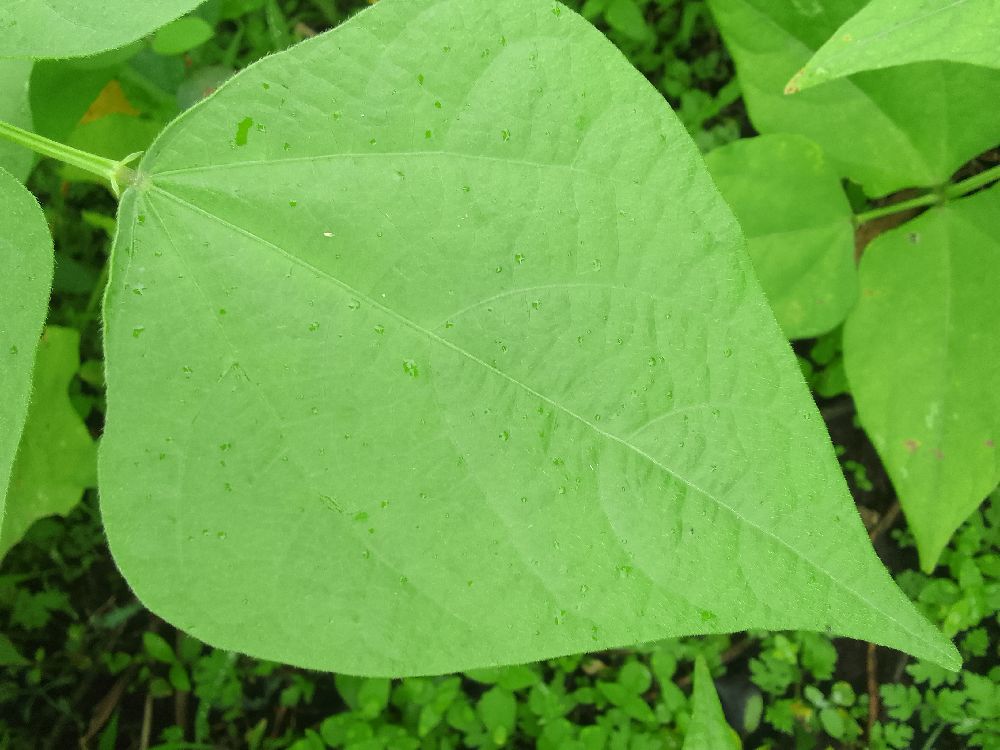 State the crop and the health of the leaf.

common bean, healthy
